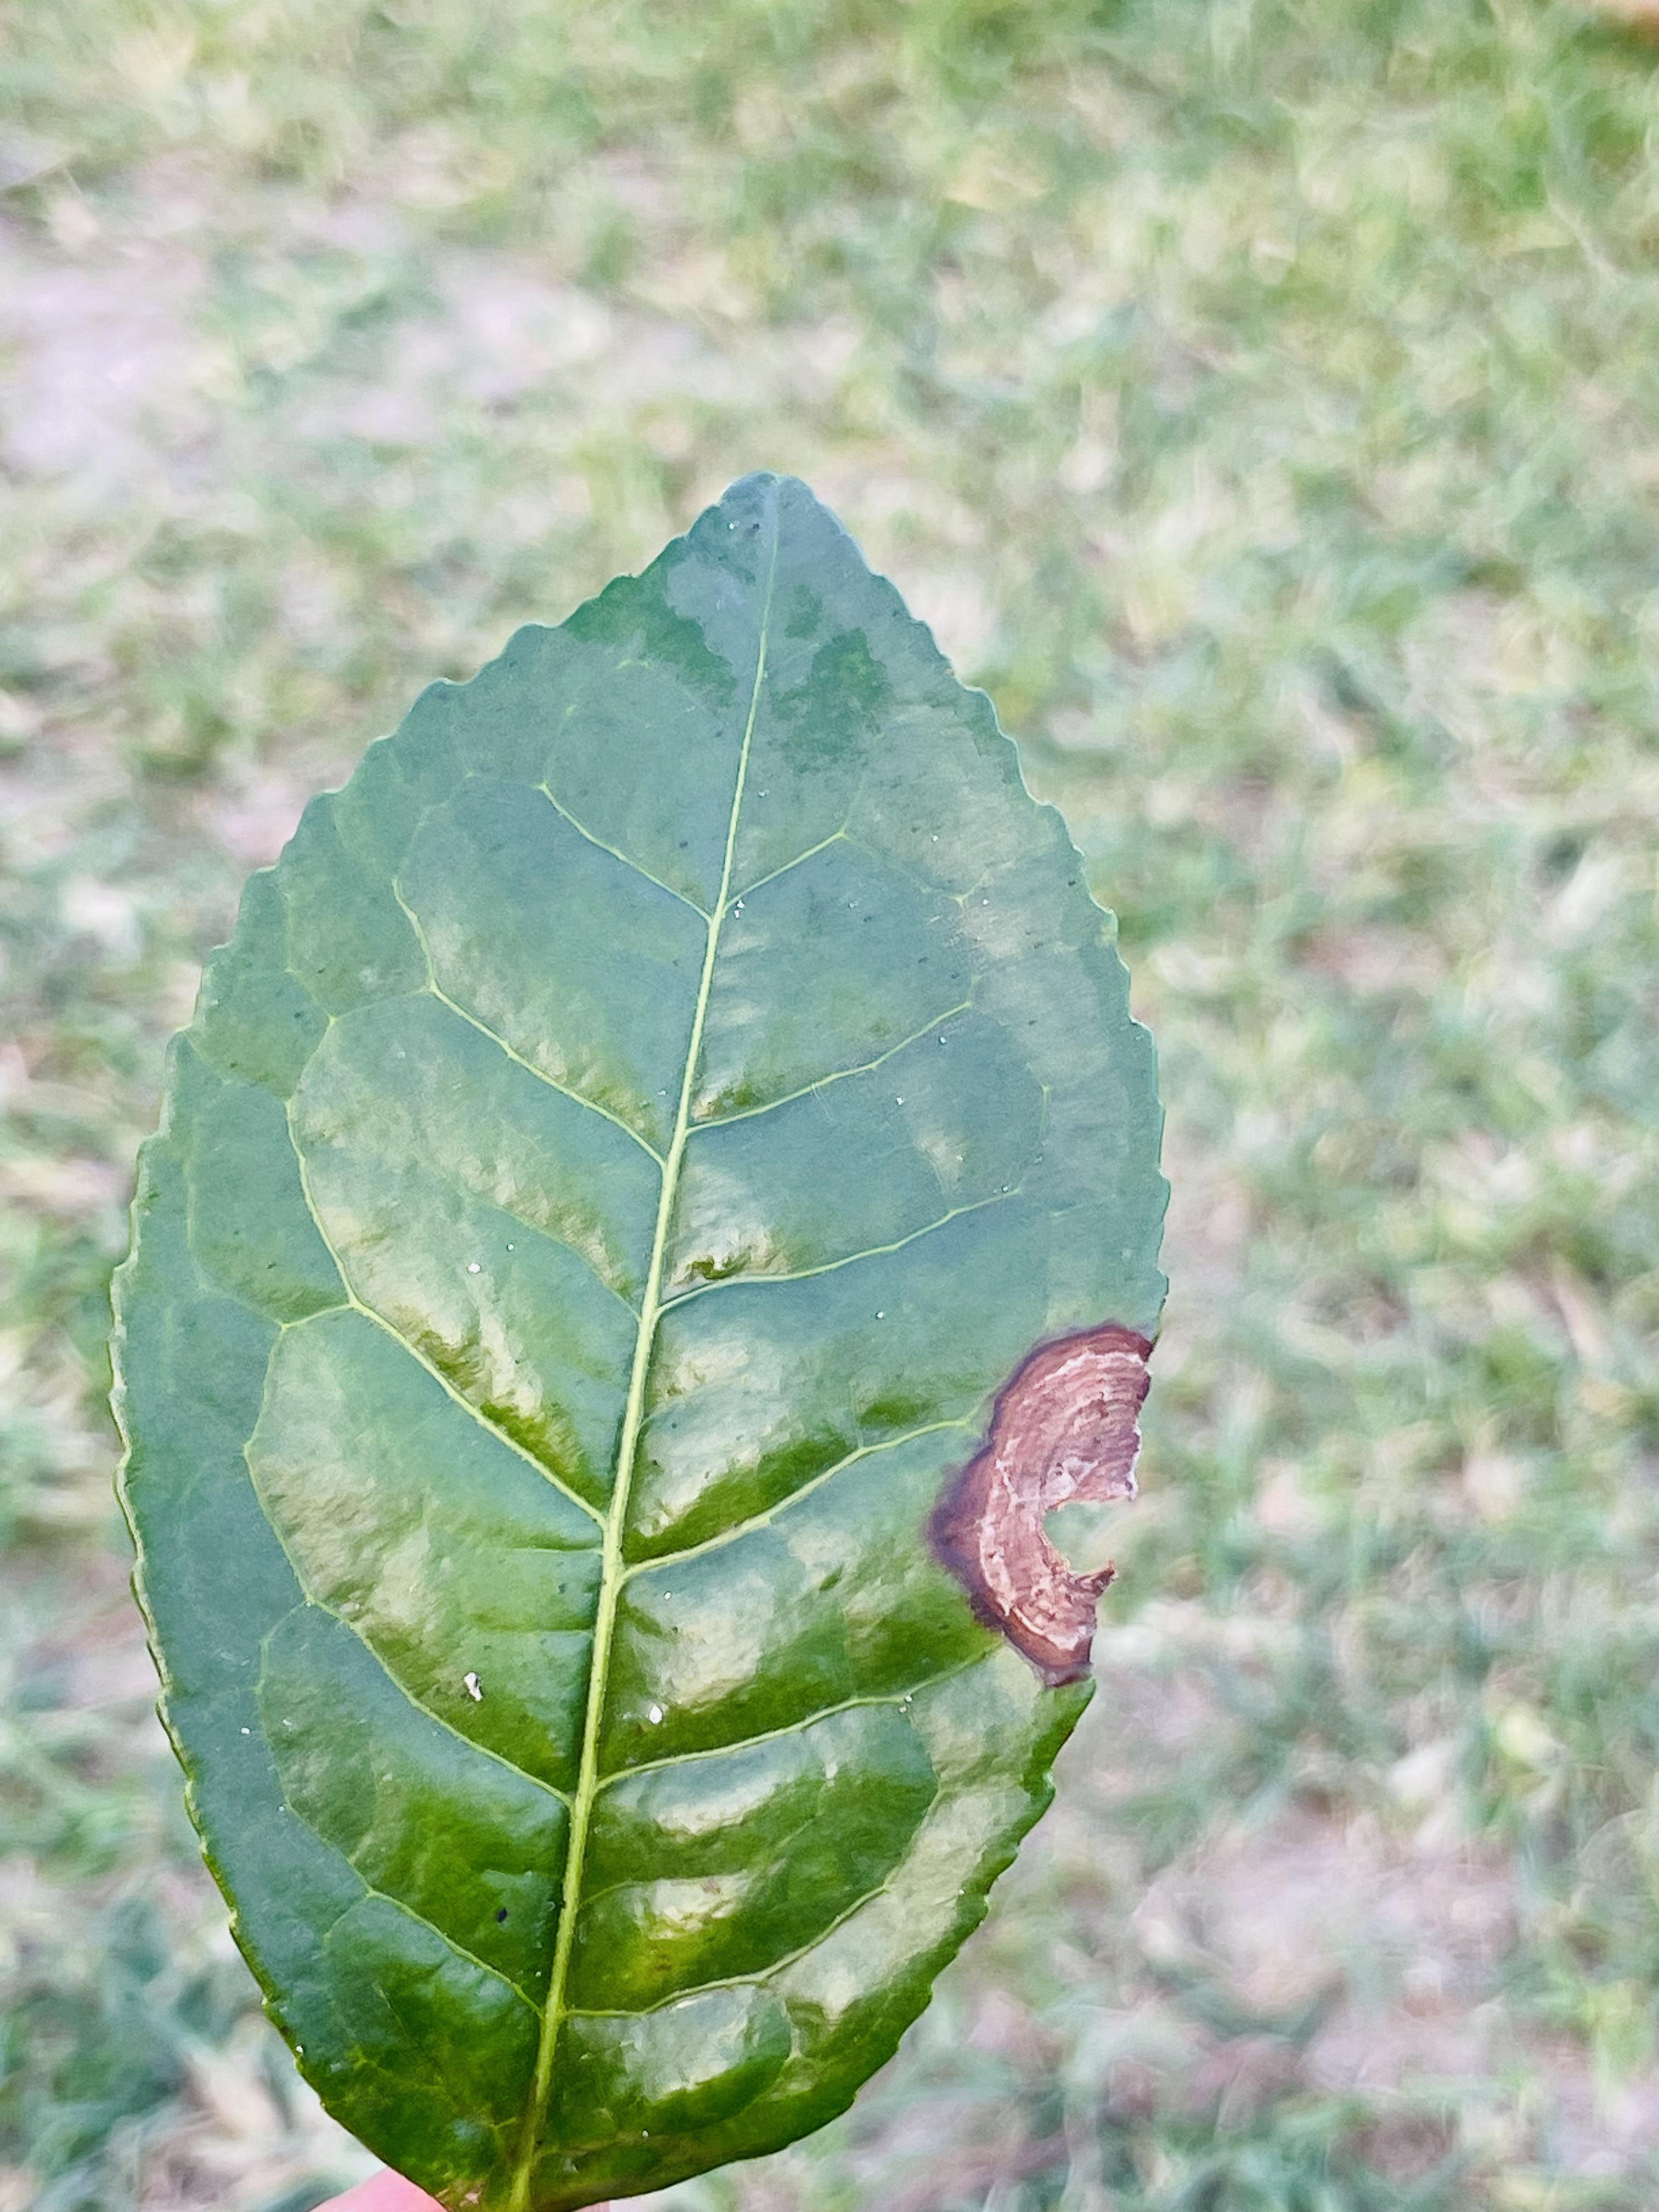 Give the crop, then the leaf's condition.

tea, blight
